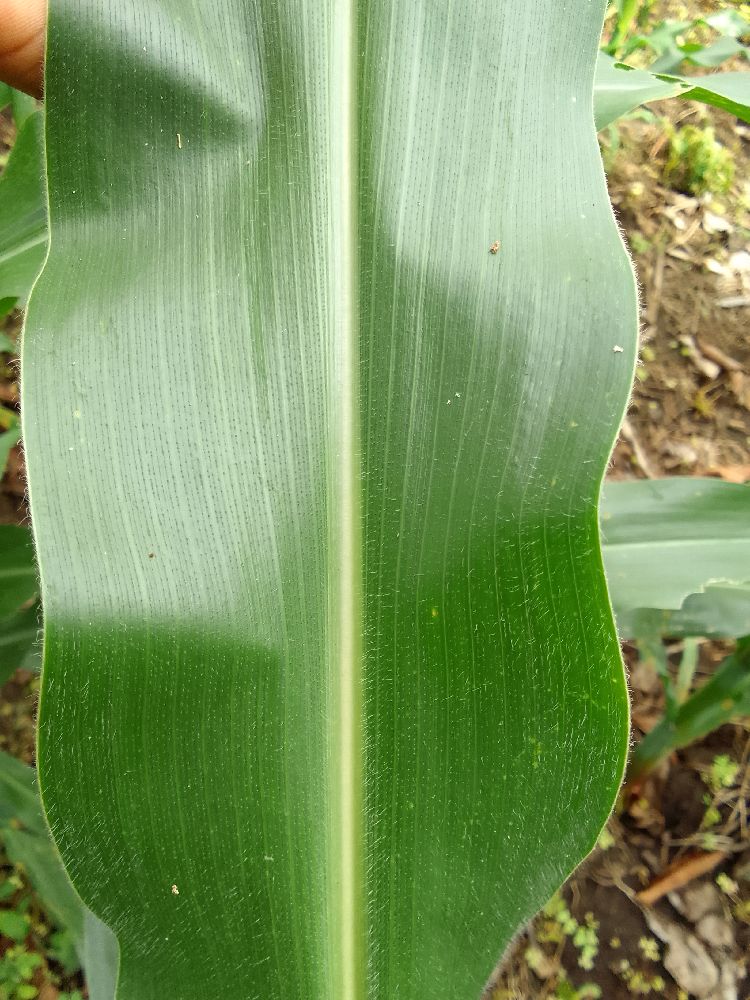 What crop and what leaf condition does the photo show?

maize, healthy
